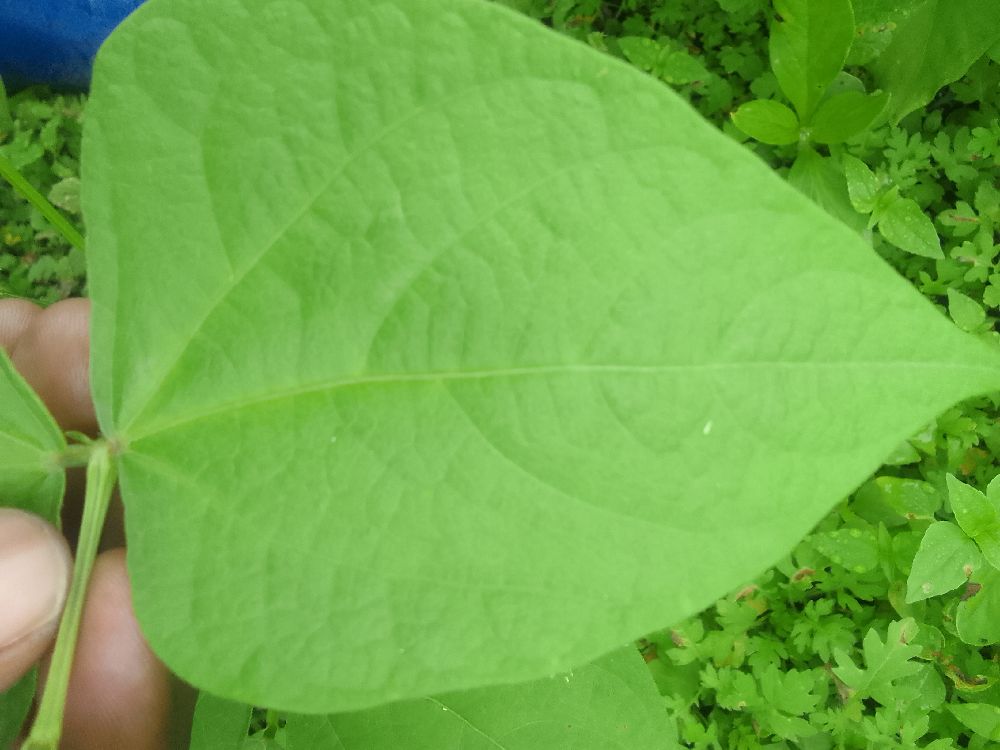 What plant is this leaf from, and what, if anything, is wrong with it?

common bean, healthy
